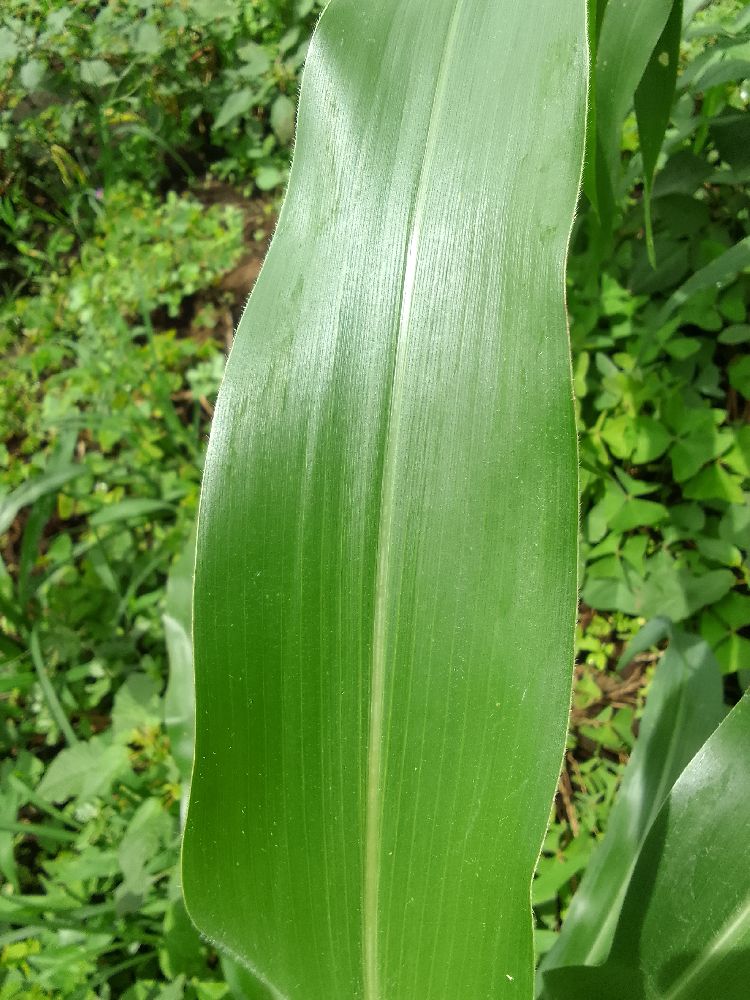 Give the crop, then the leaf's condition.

maize, healthy
